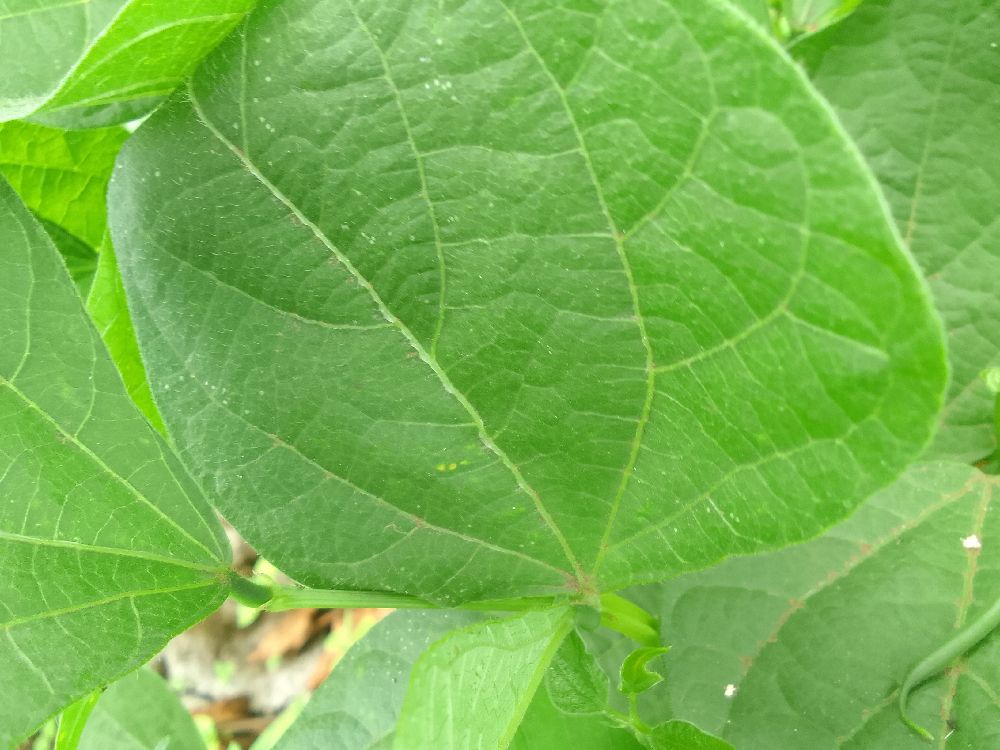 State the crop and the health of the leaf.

common bean, healthy
